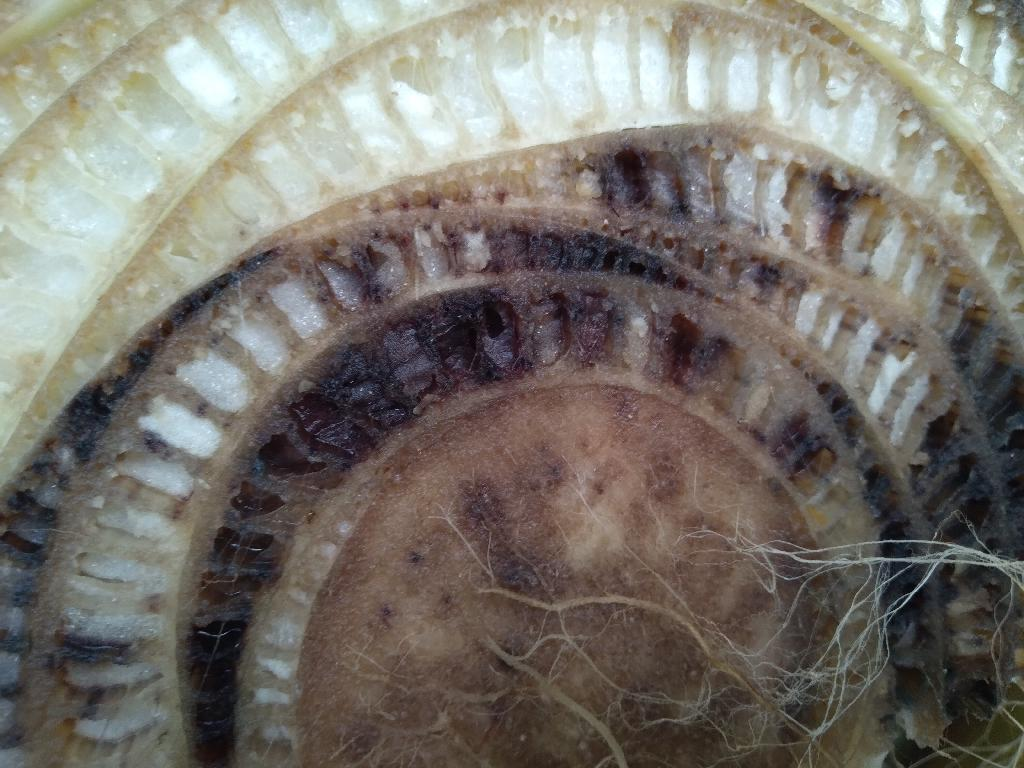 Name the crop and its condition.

banana, fusarium wilt race 1
